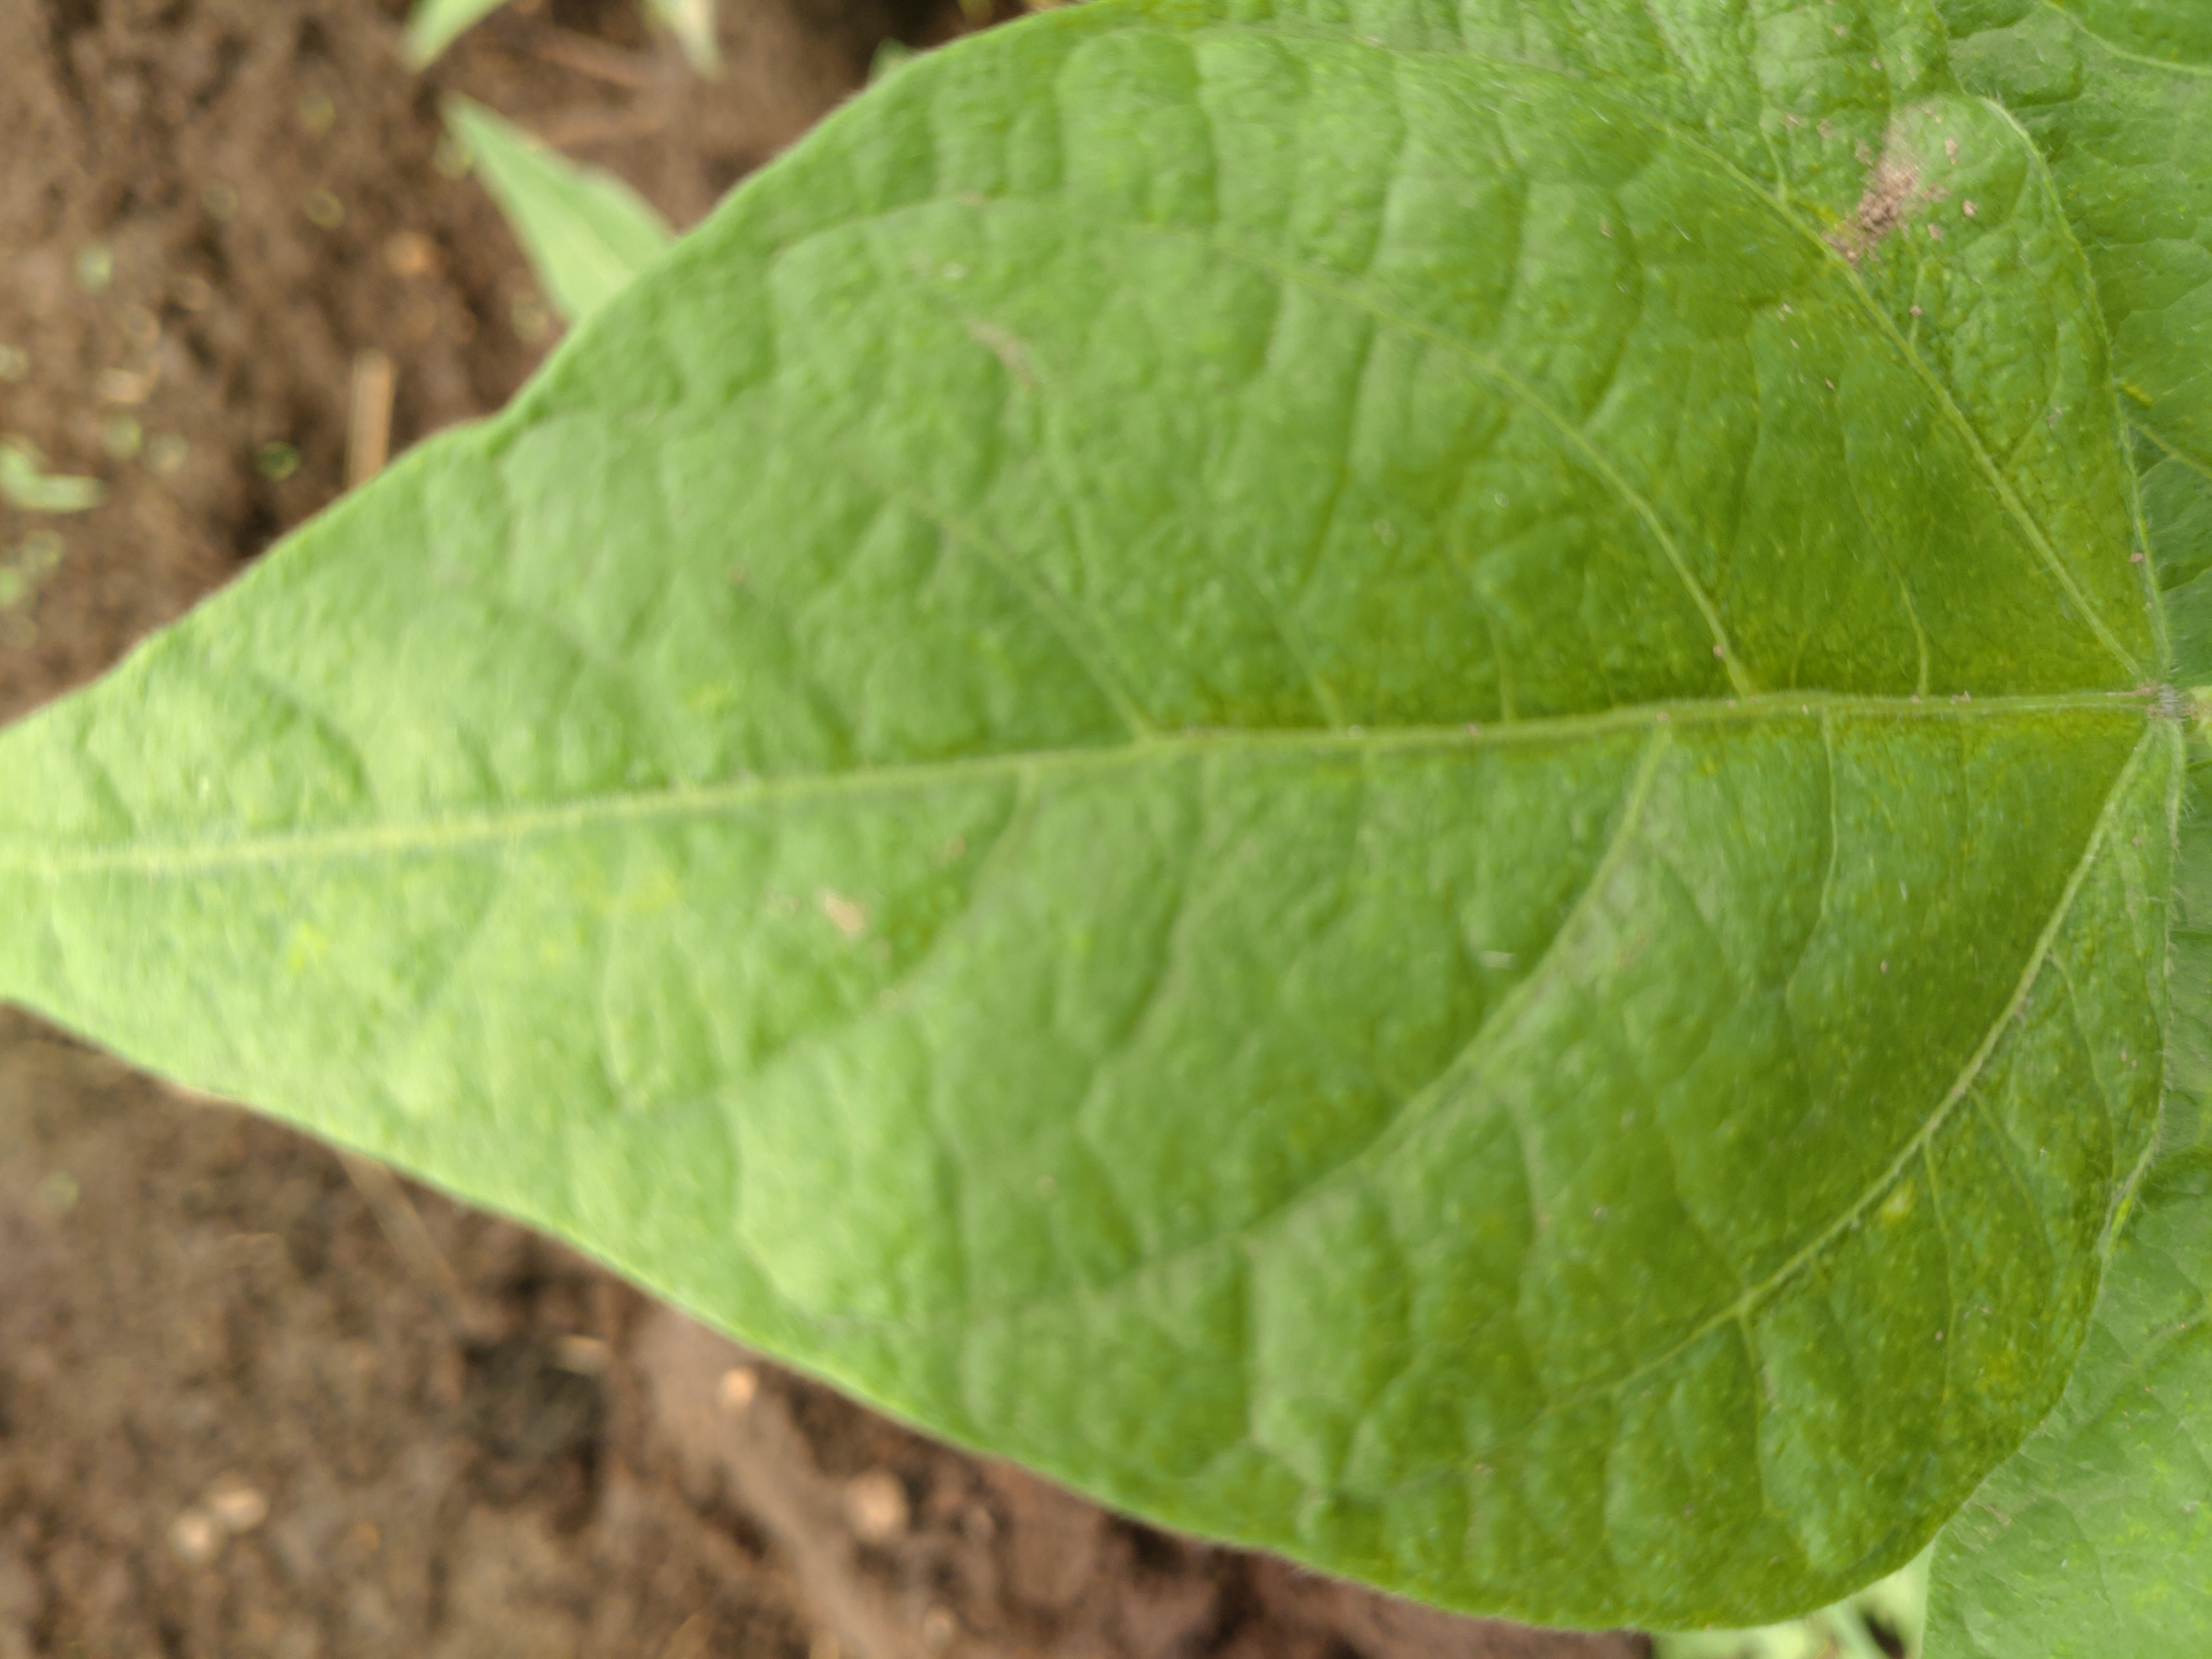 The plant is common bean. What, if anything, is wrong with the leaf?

healthy
